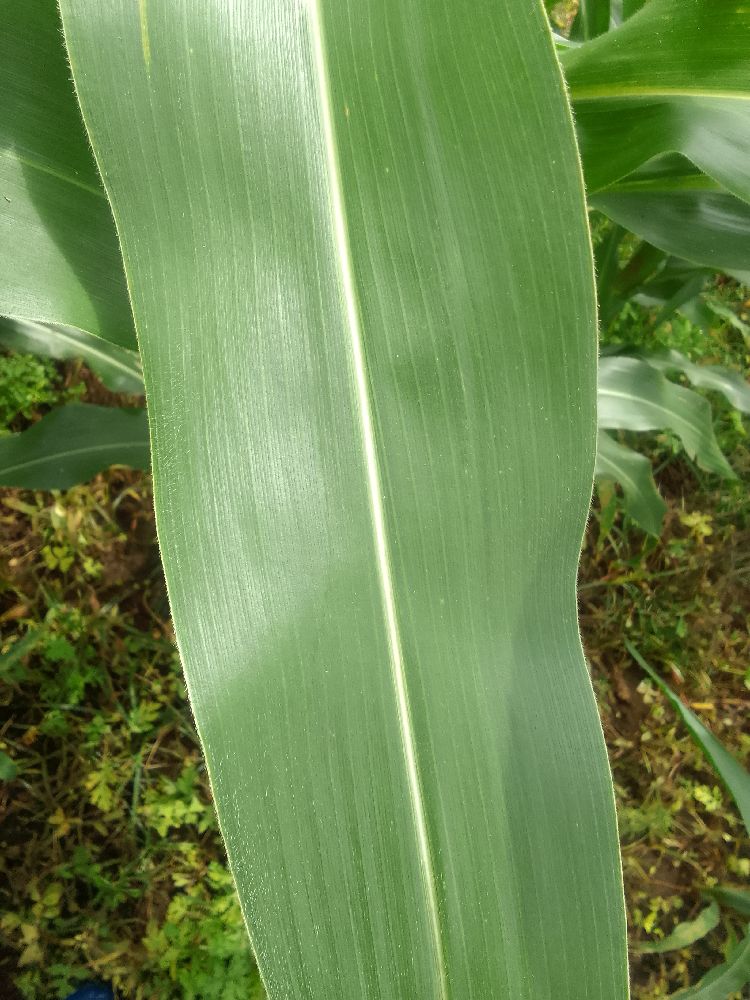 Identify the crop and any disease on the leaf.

maize, healthy
